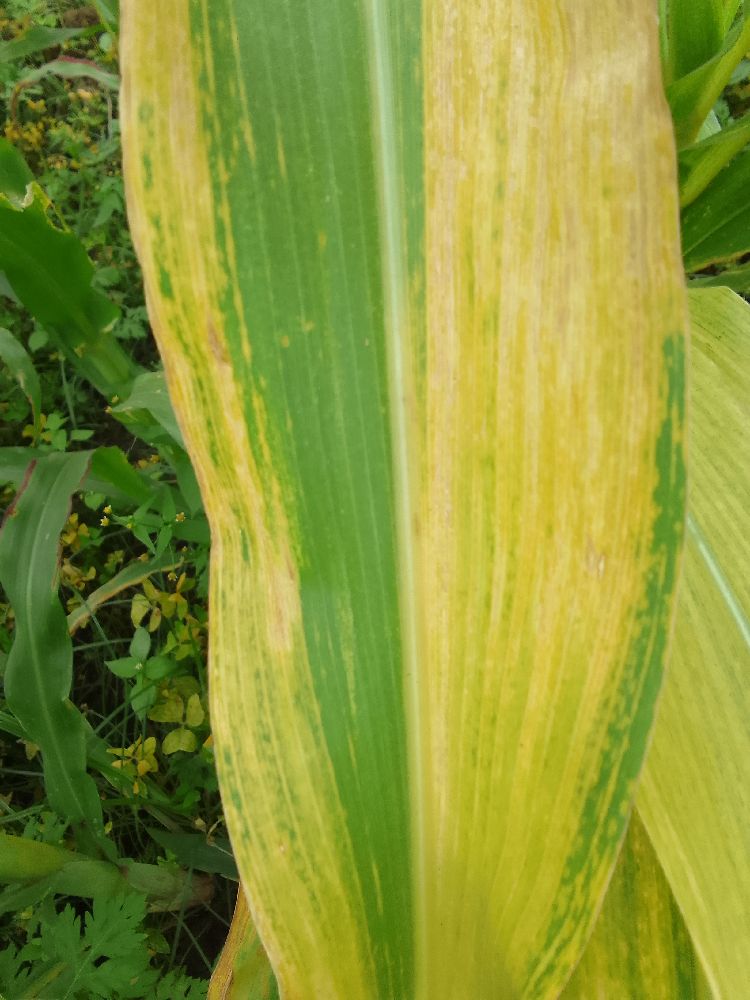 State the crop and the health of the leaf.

maize, maize lethal necrosis
